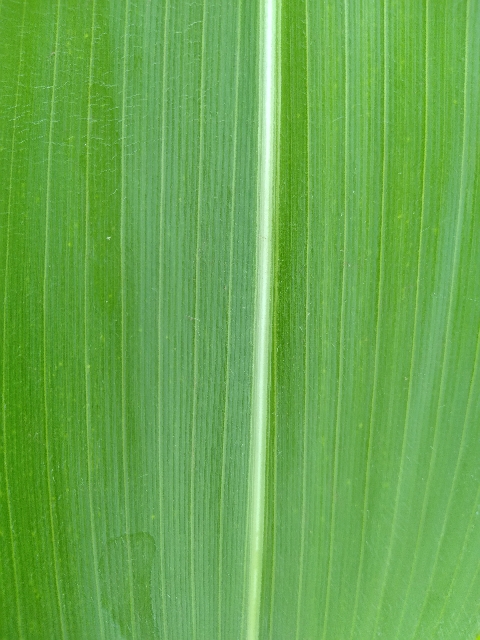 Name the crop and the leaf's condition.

maize, healthy
